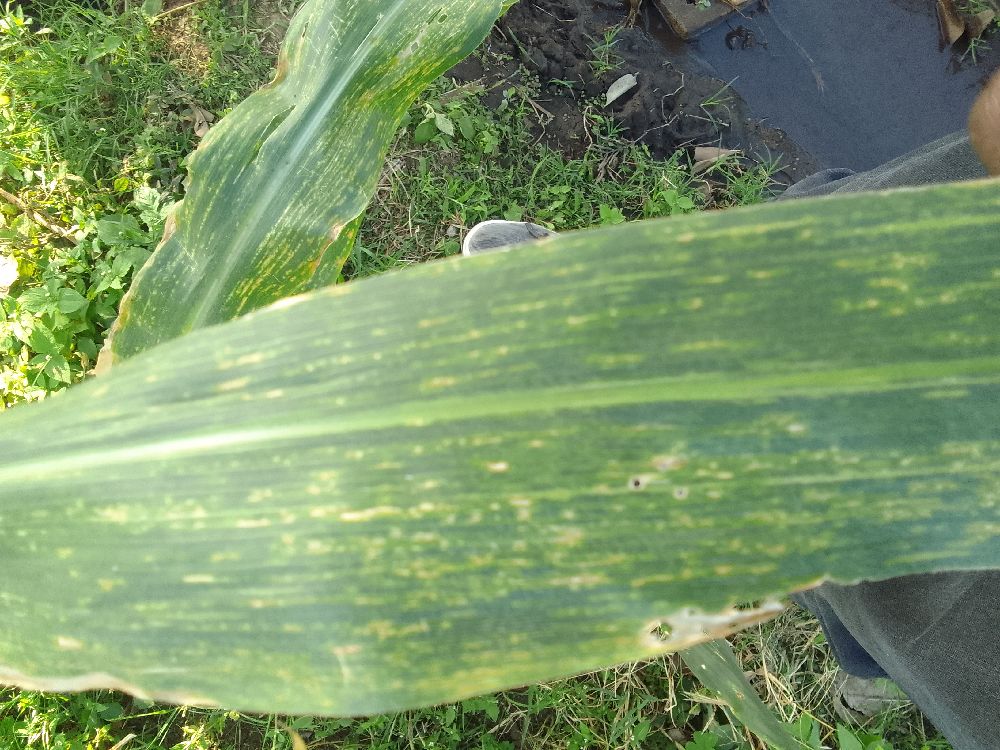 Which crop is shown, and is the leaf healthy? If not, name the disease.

maize, maize lethal necrosis
